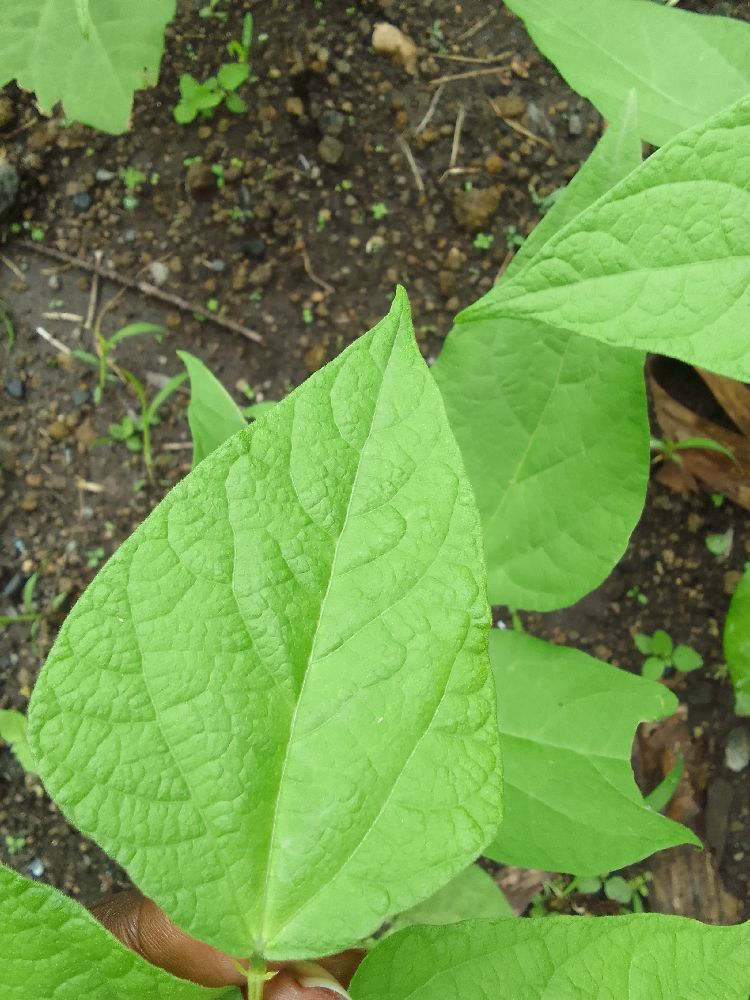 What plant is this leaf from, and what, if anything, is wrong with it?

common bean, healthy
